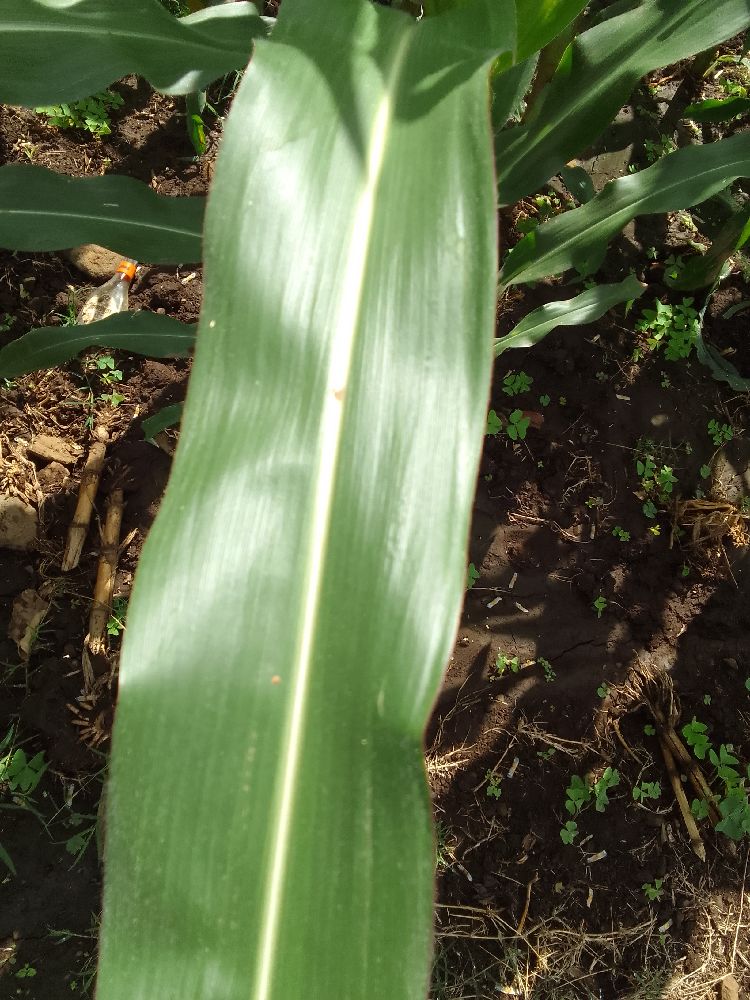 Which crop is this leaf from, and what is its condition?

maize, healthy
